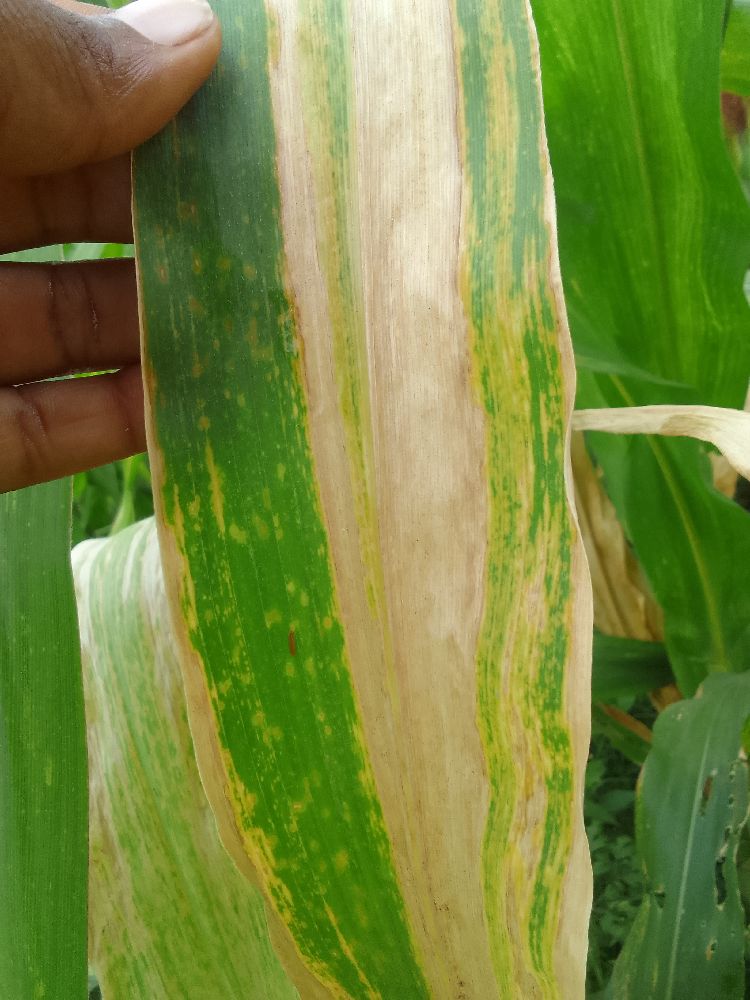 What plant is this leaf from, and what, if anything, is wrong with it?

maize, maize lethal necrosis
